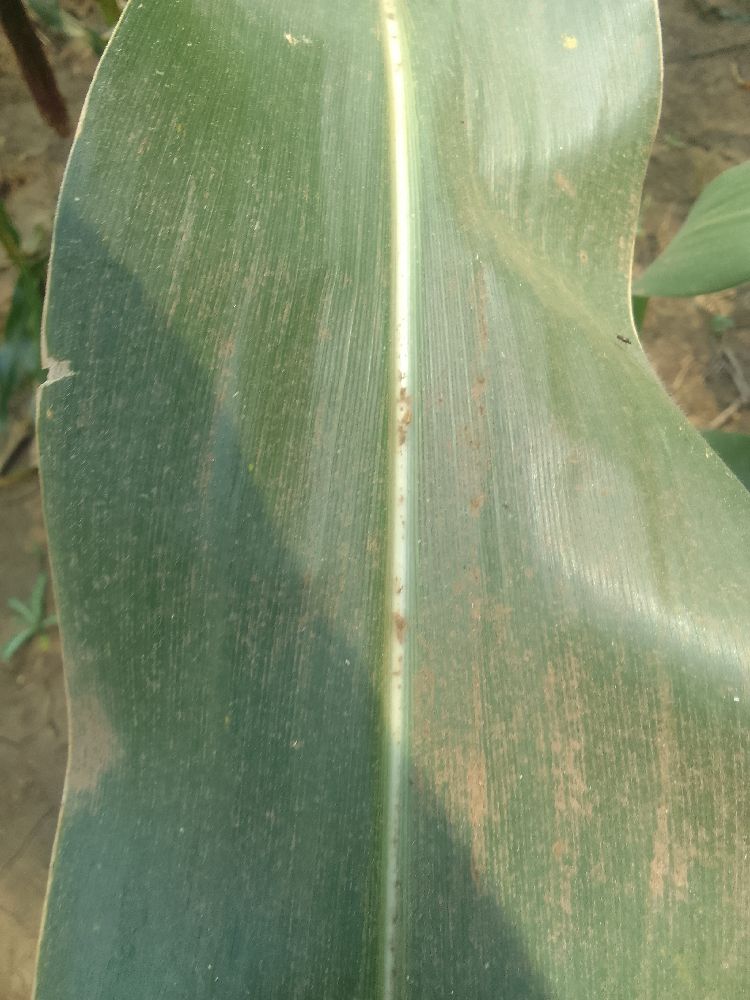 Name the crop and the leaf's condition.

maize, healthy
